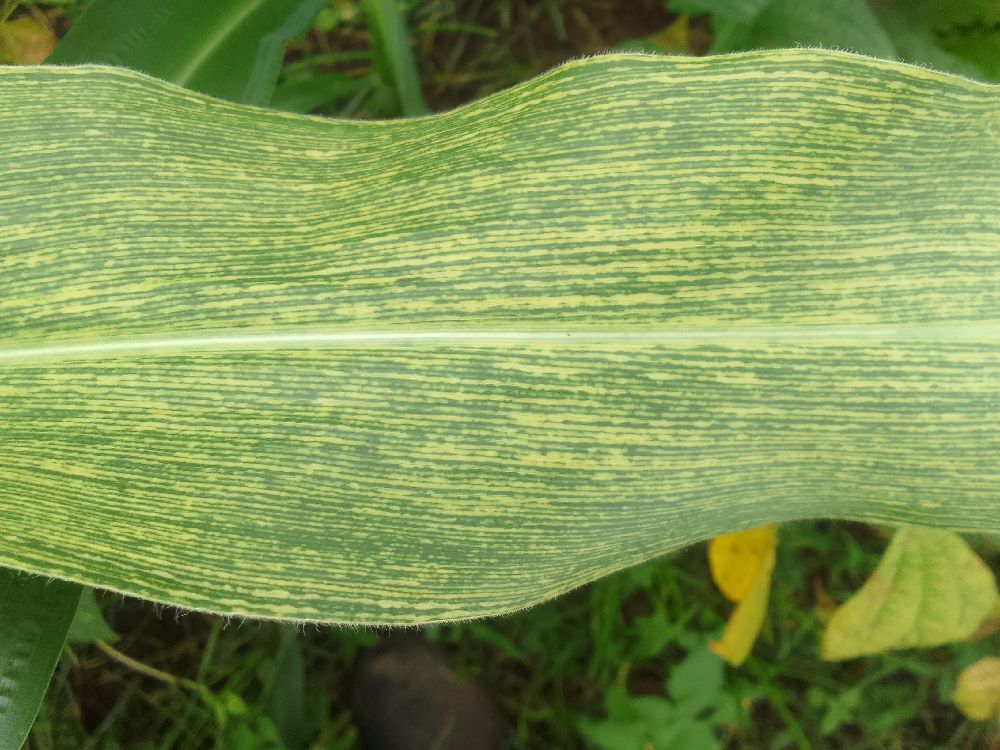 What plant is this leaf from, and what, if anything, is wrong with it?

maize, maize streak virus
